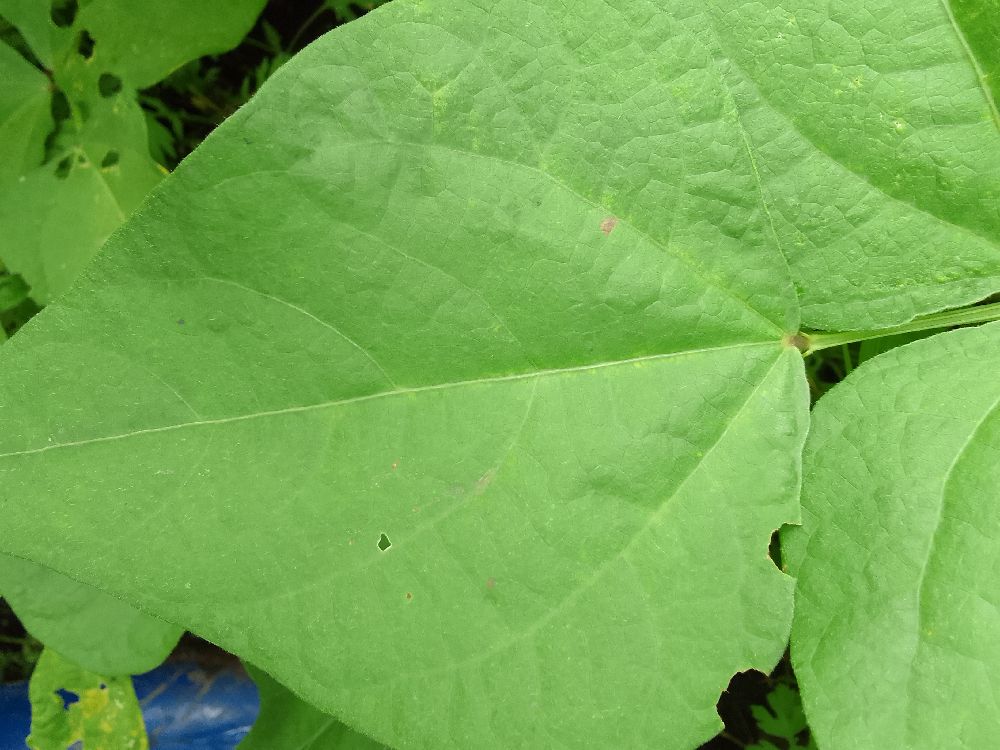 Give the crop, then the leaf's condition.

common bean, healthy
